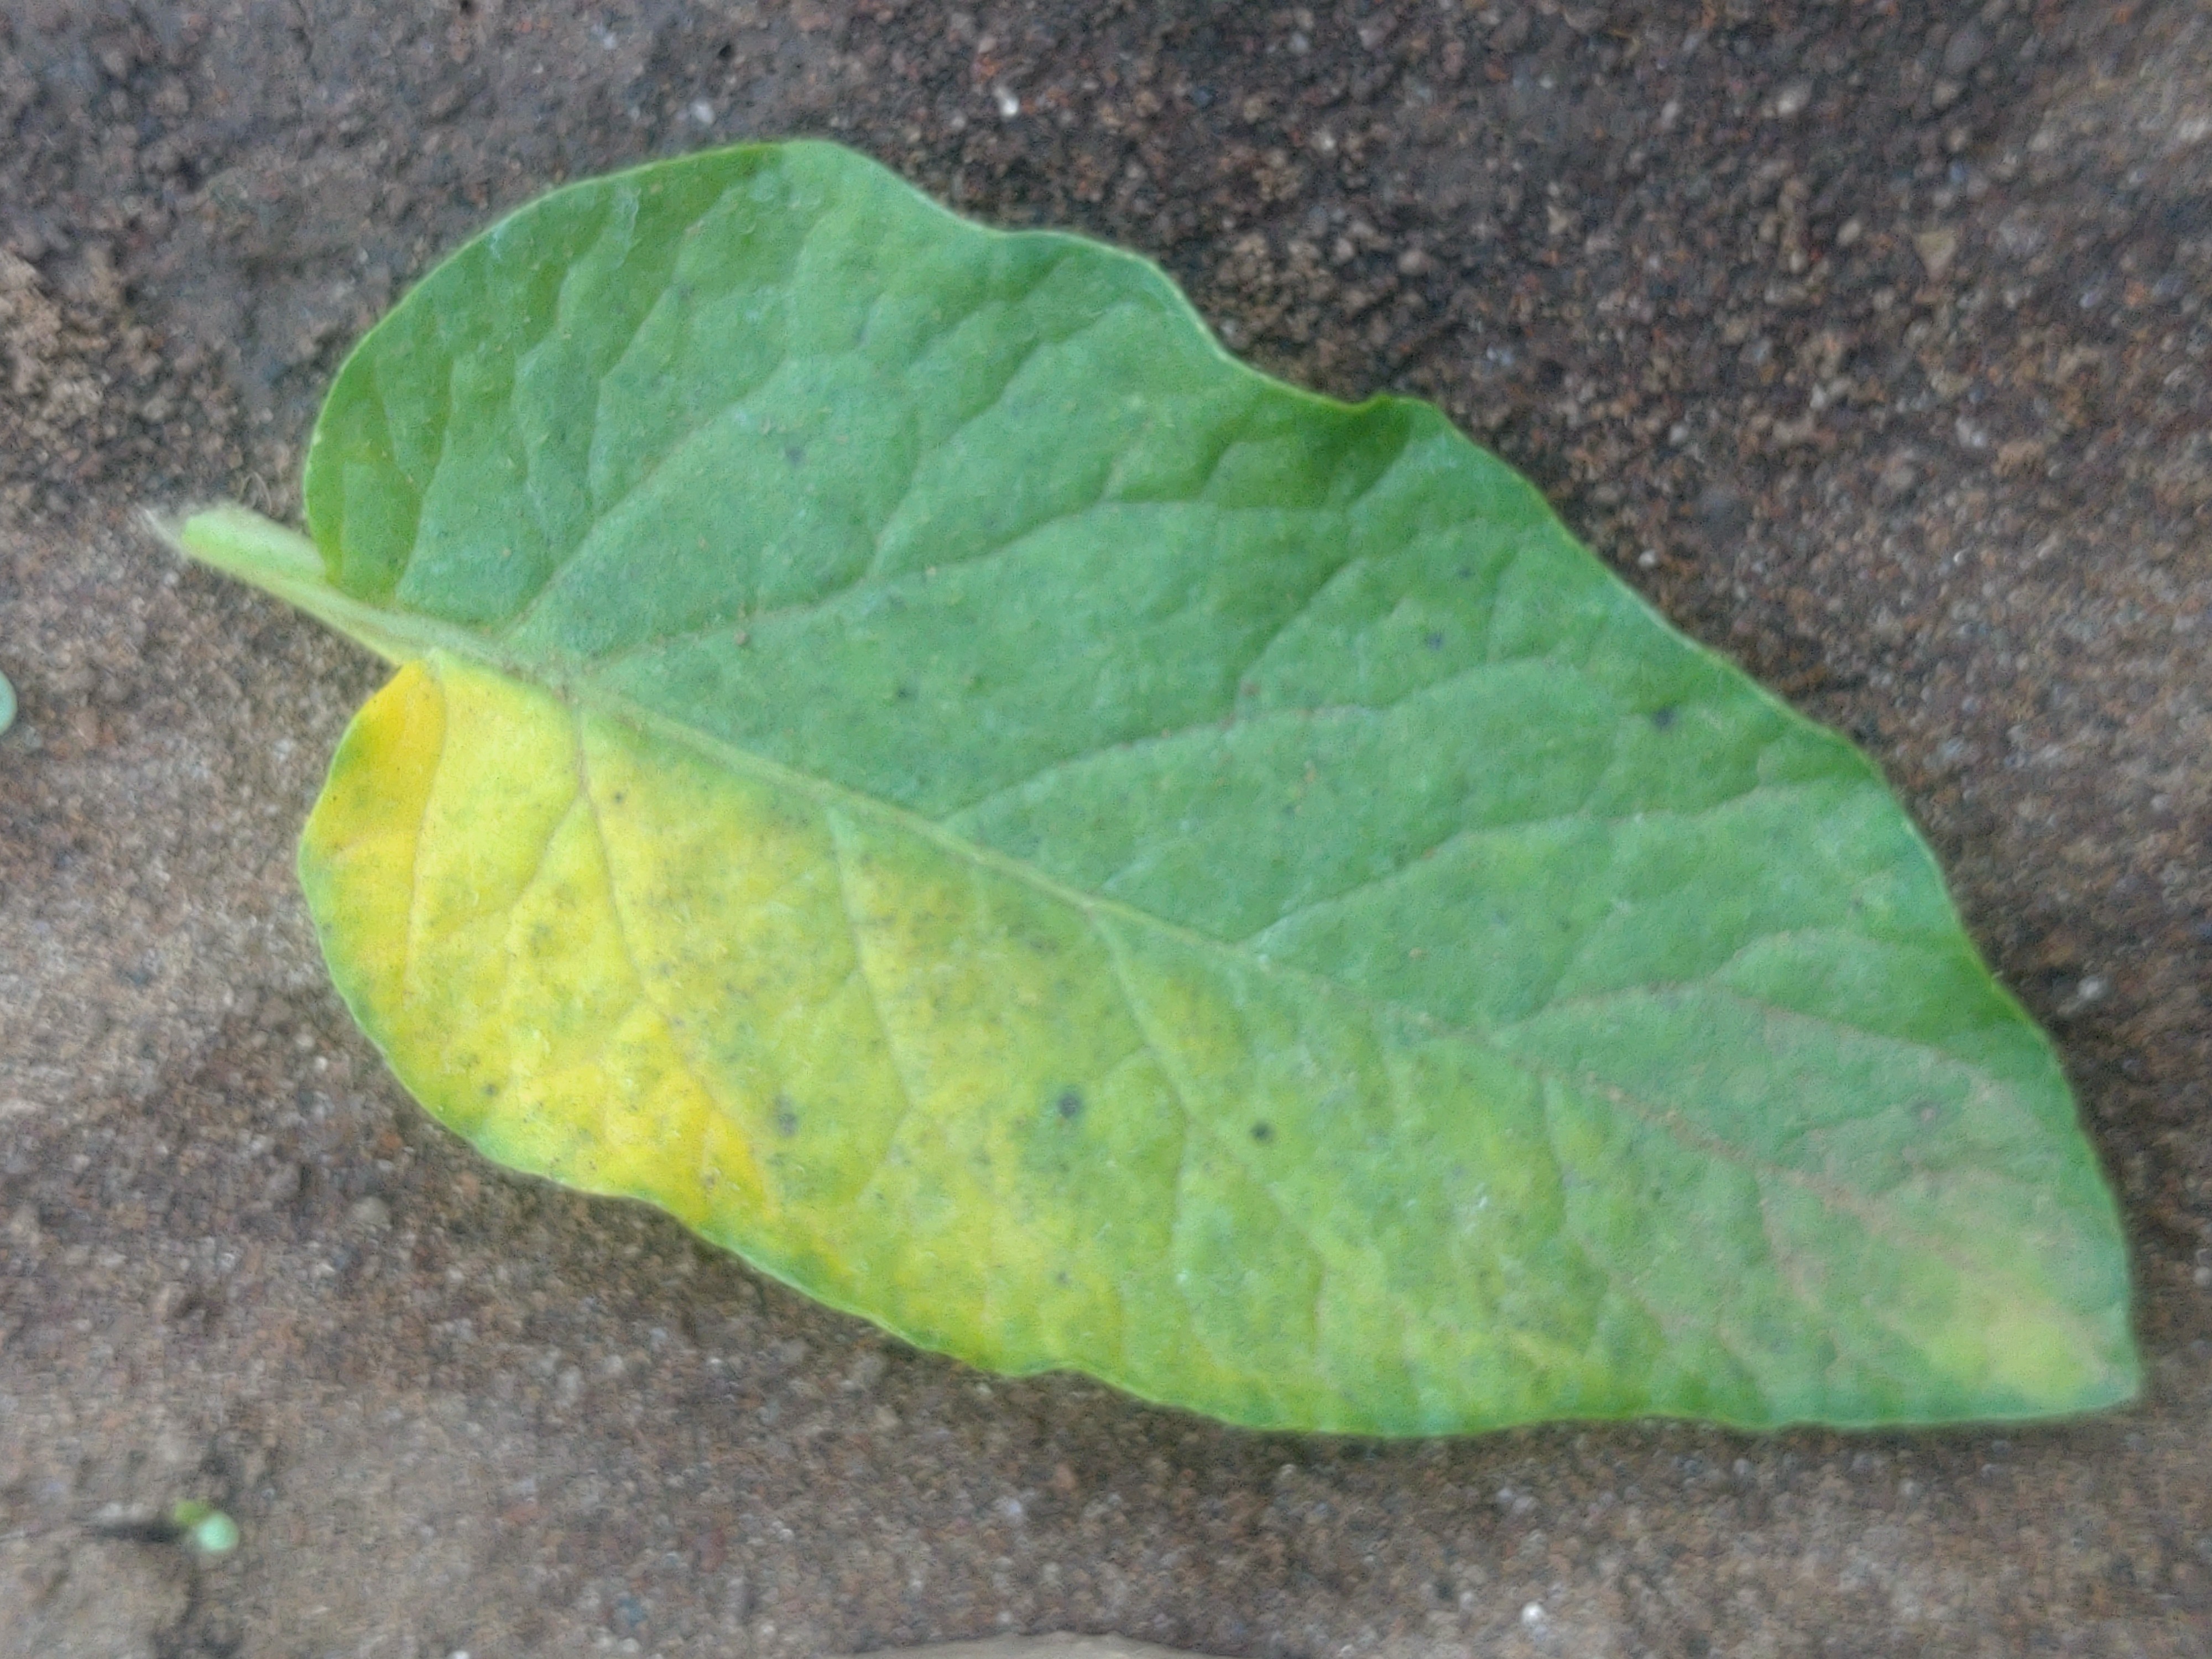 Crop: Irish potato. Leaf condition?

late blight
